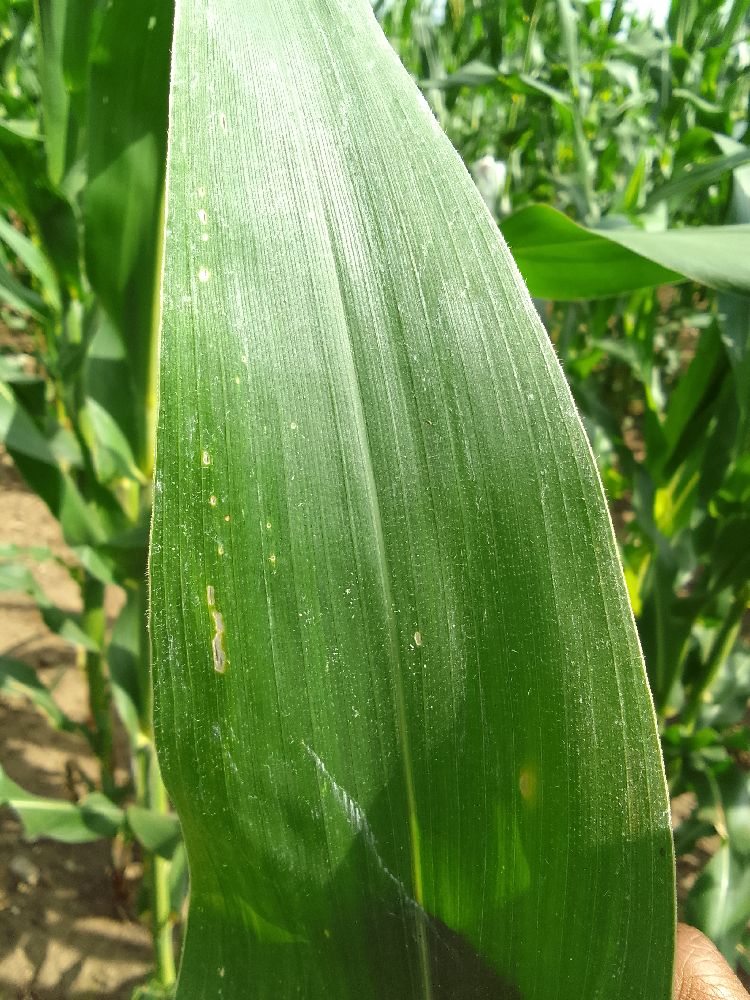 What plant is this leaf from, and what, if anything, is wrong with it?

maize, healthy
